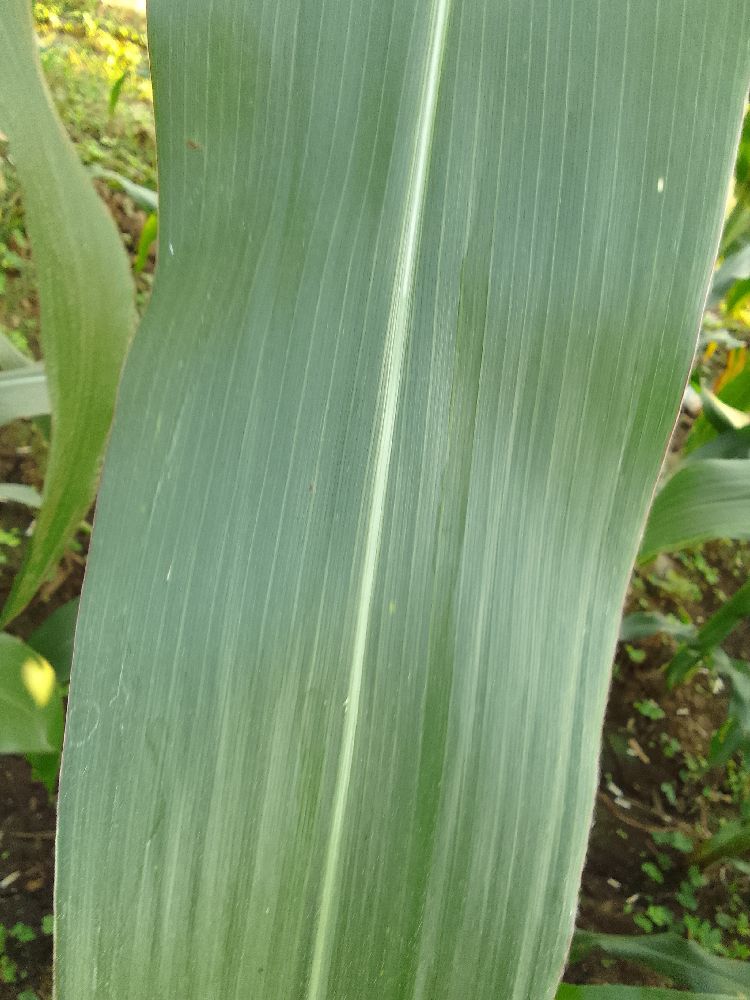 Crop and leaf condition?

maize, healthy
